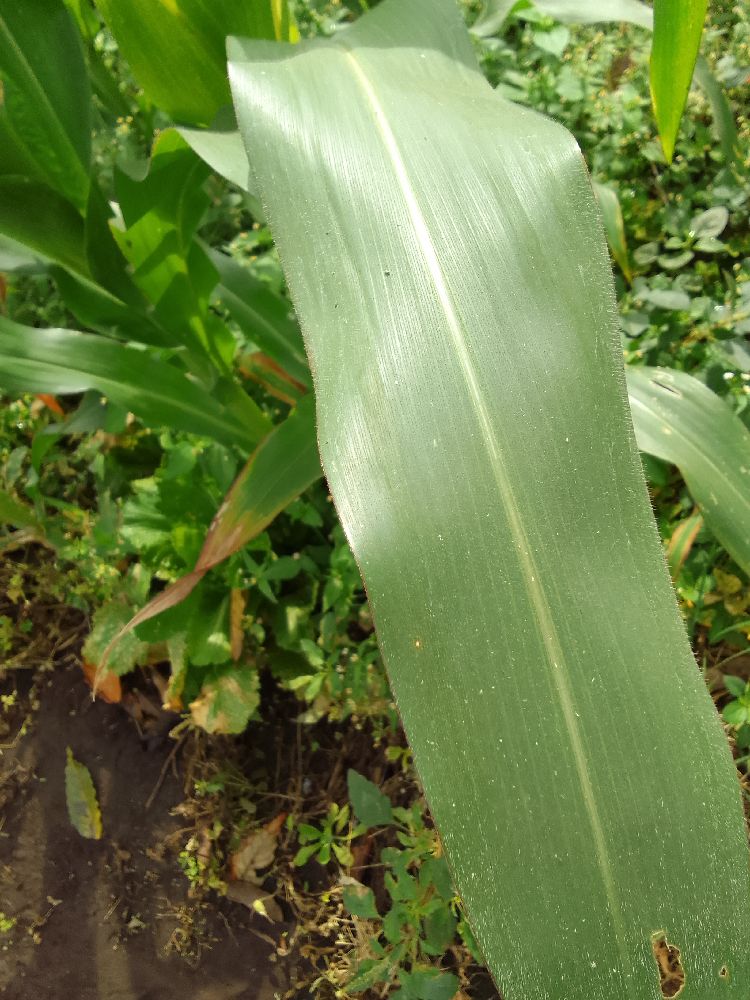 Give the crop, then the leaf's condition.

maize, healthy
